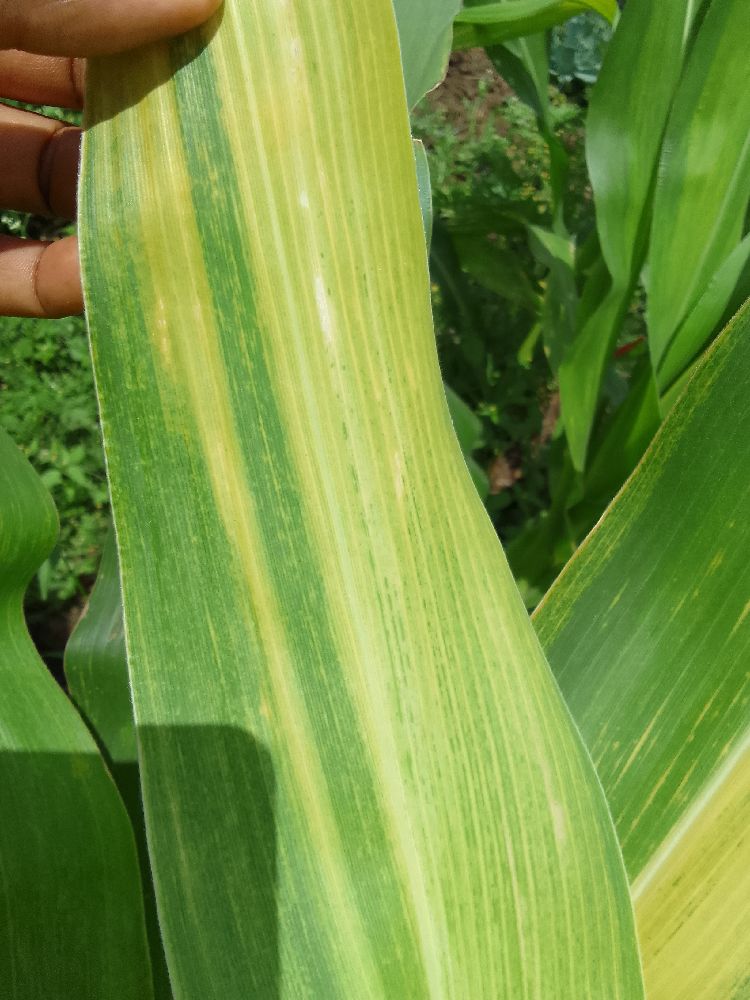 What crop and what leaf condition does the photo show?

maize, maize lethal necrosis
